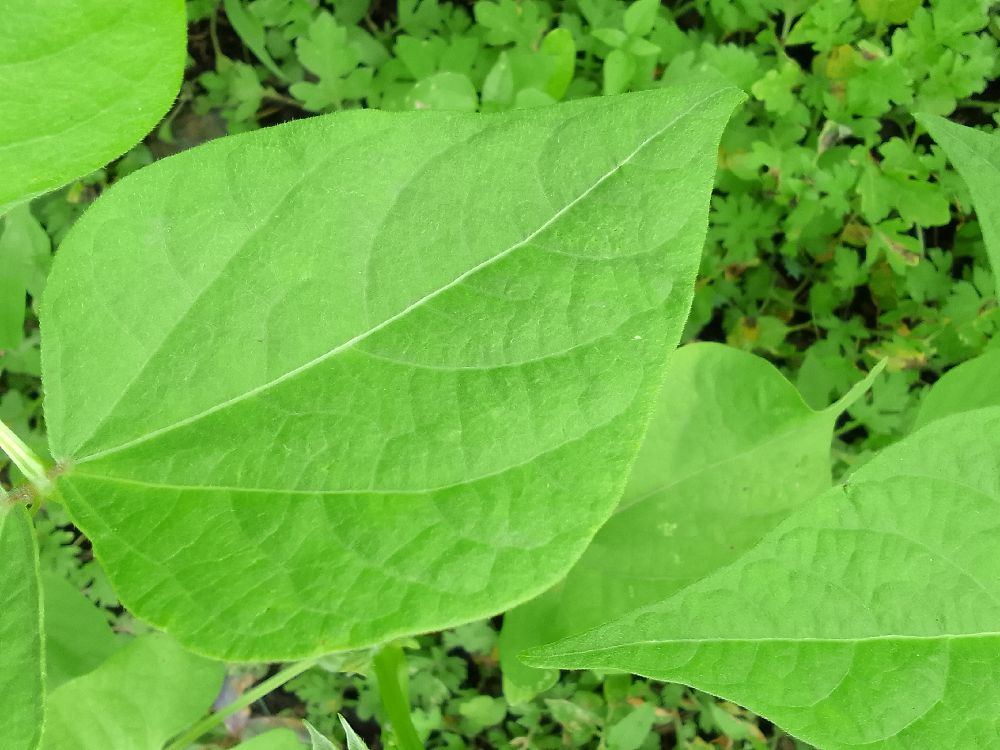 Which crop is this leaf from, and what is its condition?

common bean, healthy
